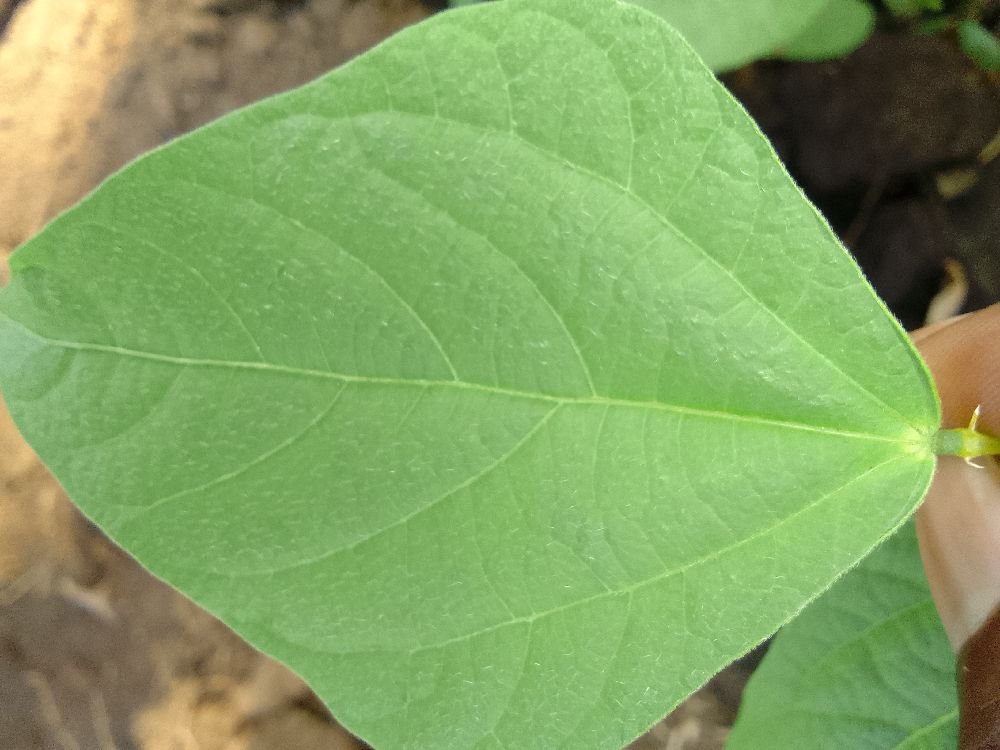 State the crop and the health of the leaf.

common bean, healthy
